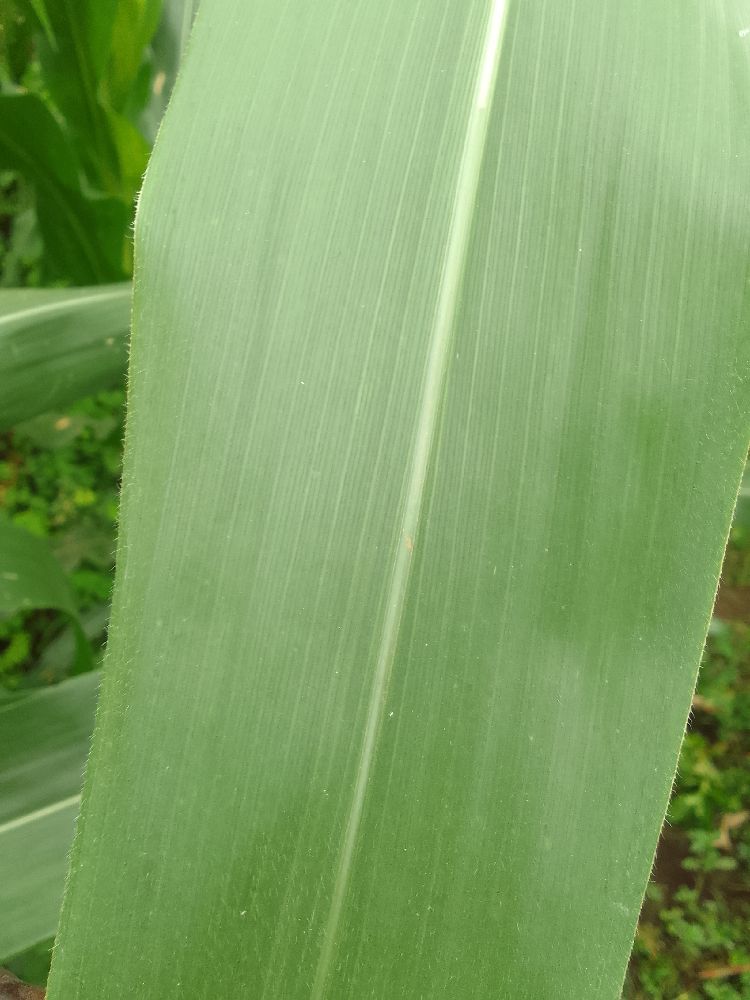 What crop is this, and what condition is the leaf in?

maize, healthy
